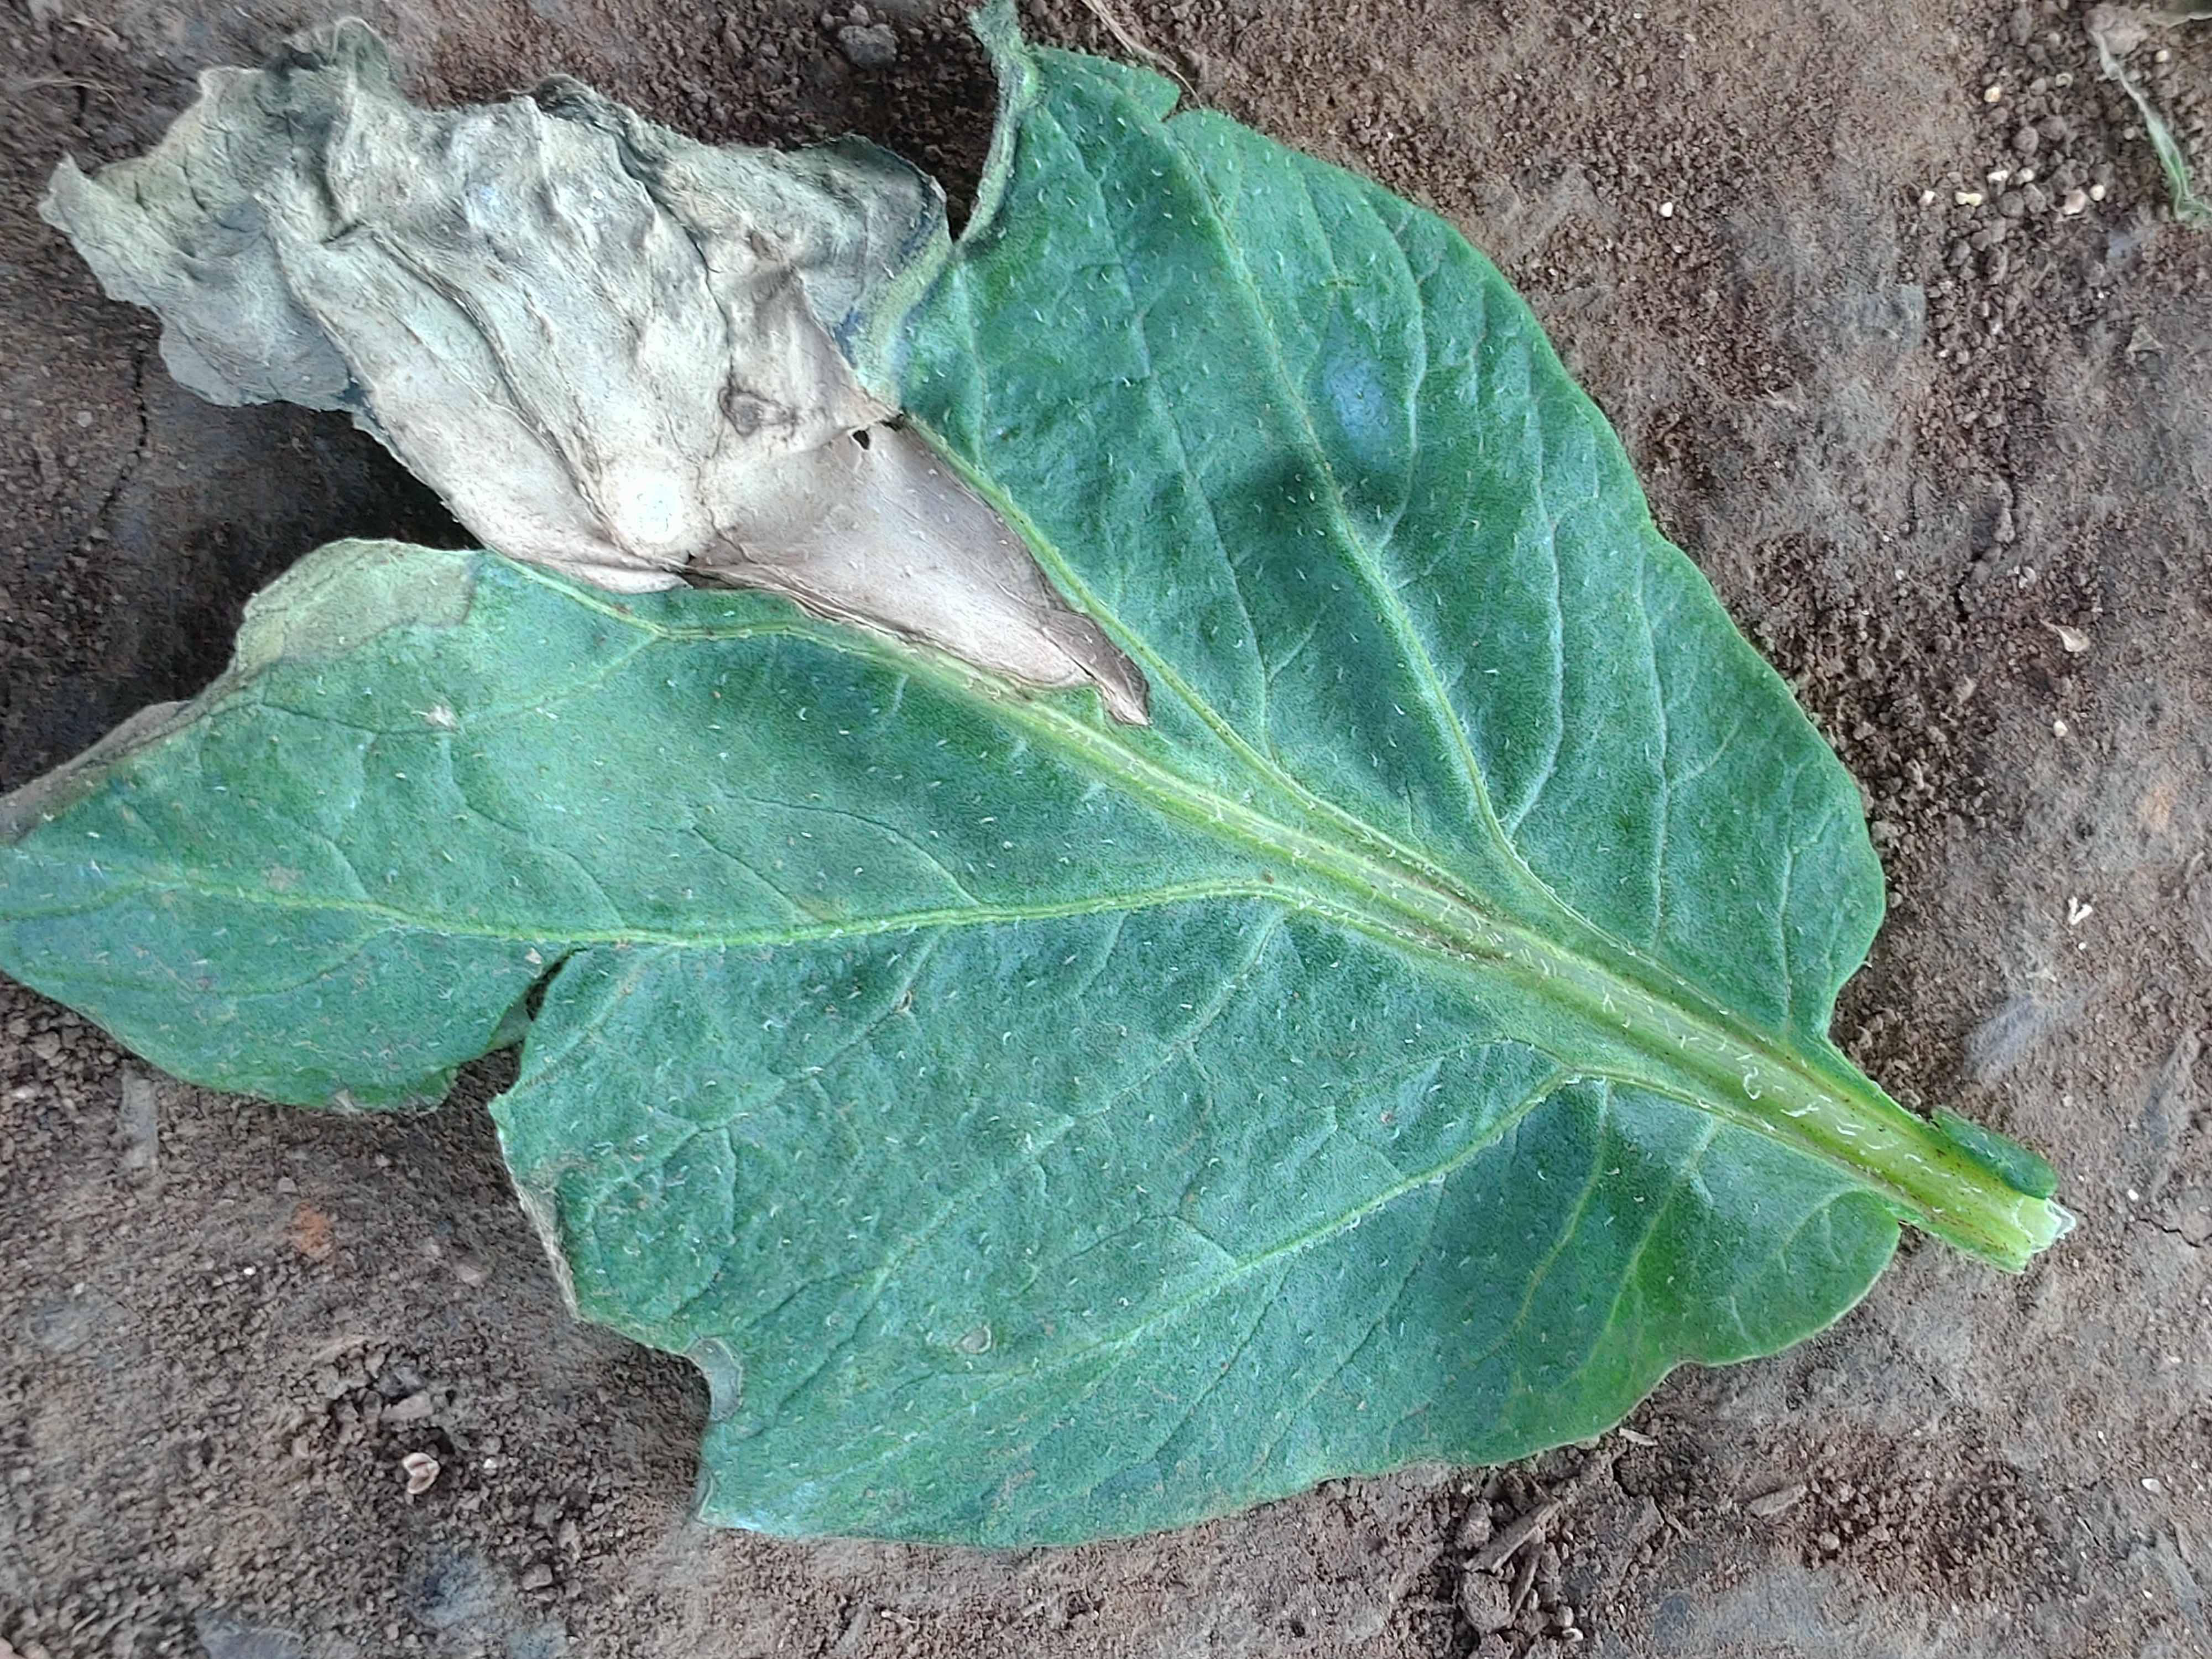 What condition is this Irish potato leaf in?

early blight
